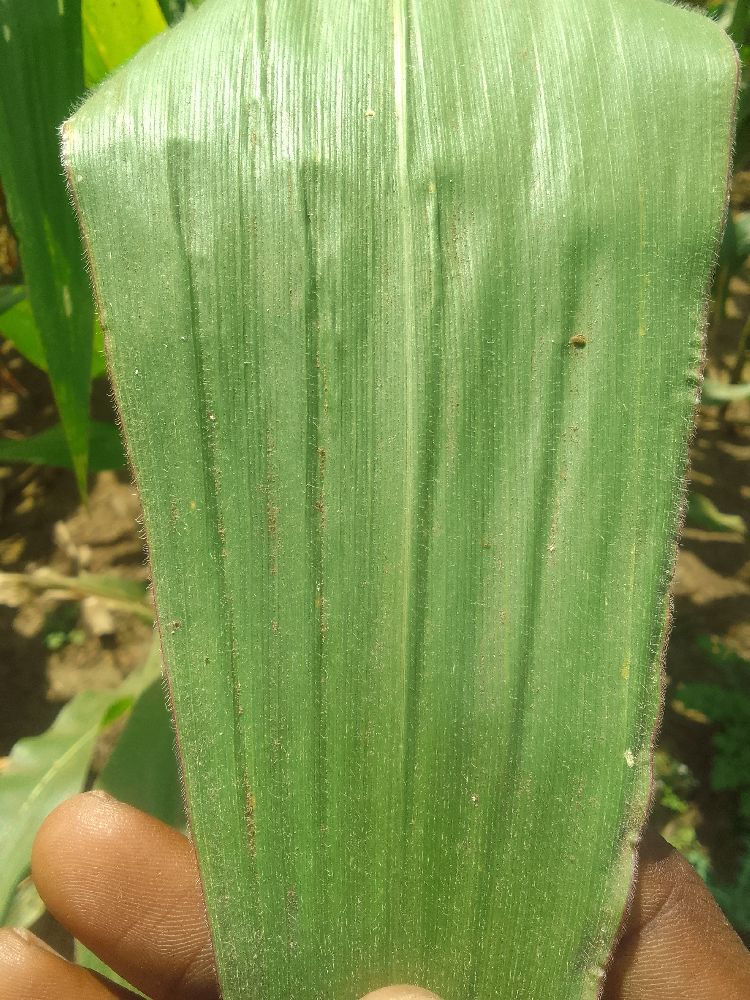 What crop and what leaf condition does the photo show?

maize, healthy
